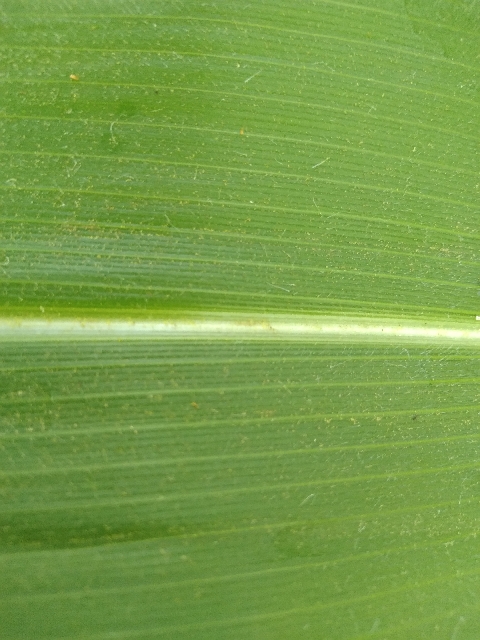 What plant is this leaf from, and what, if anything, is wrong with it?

maize, healthy
